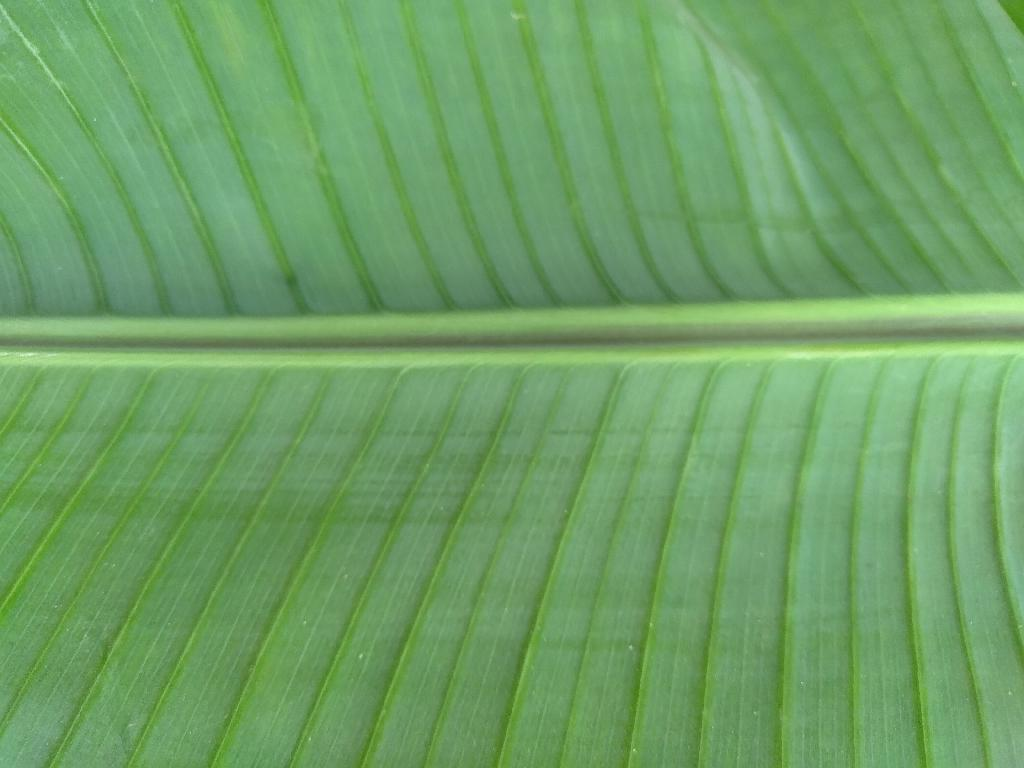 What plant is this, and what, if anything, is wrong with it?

banana, healthy
